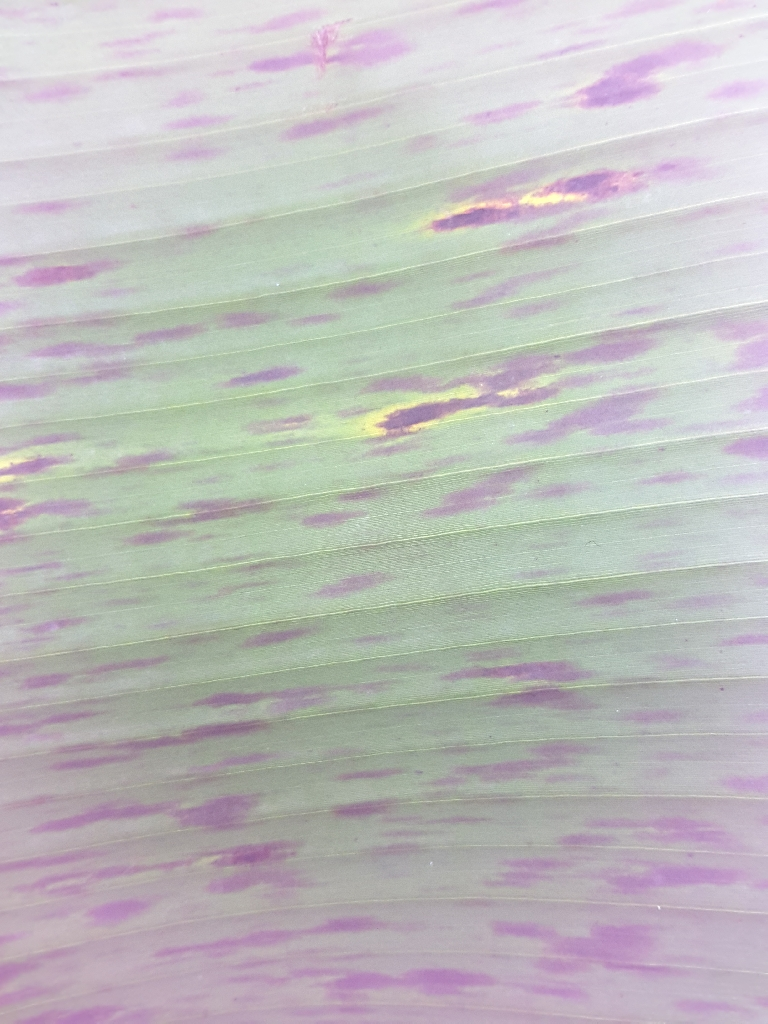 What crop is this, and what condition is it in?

banana, black sigatoka
